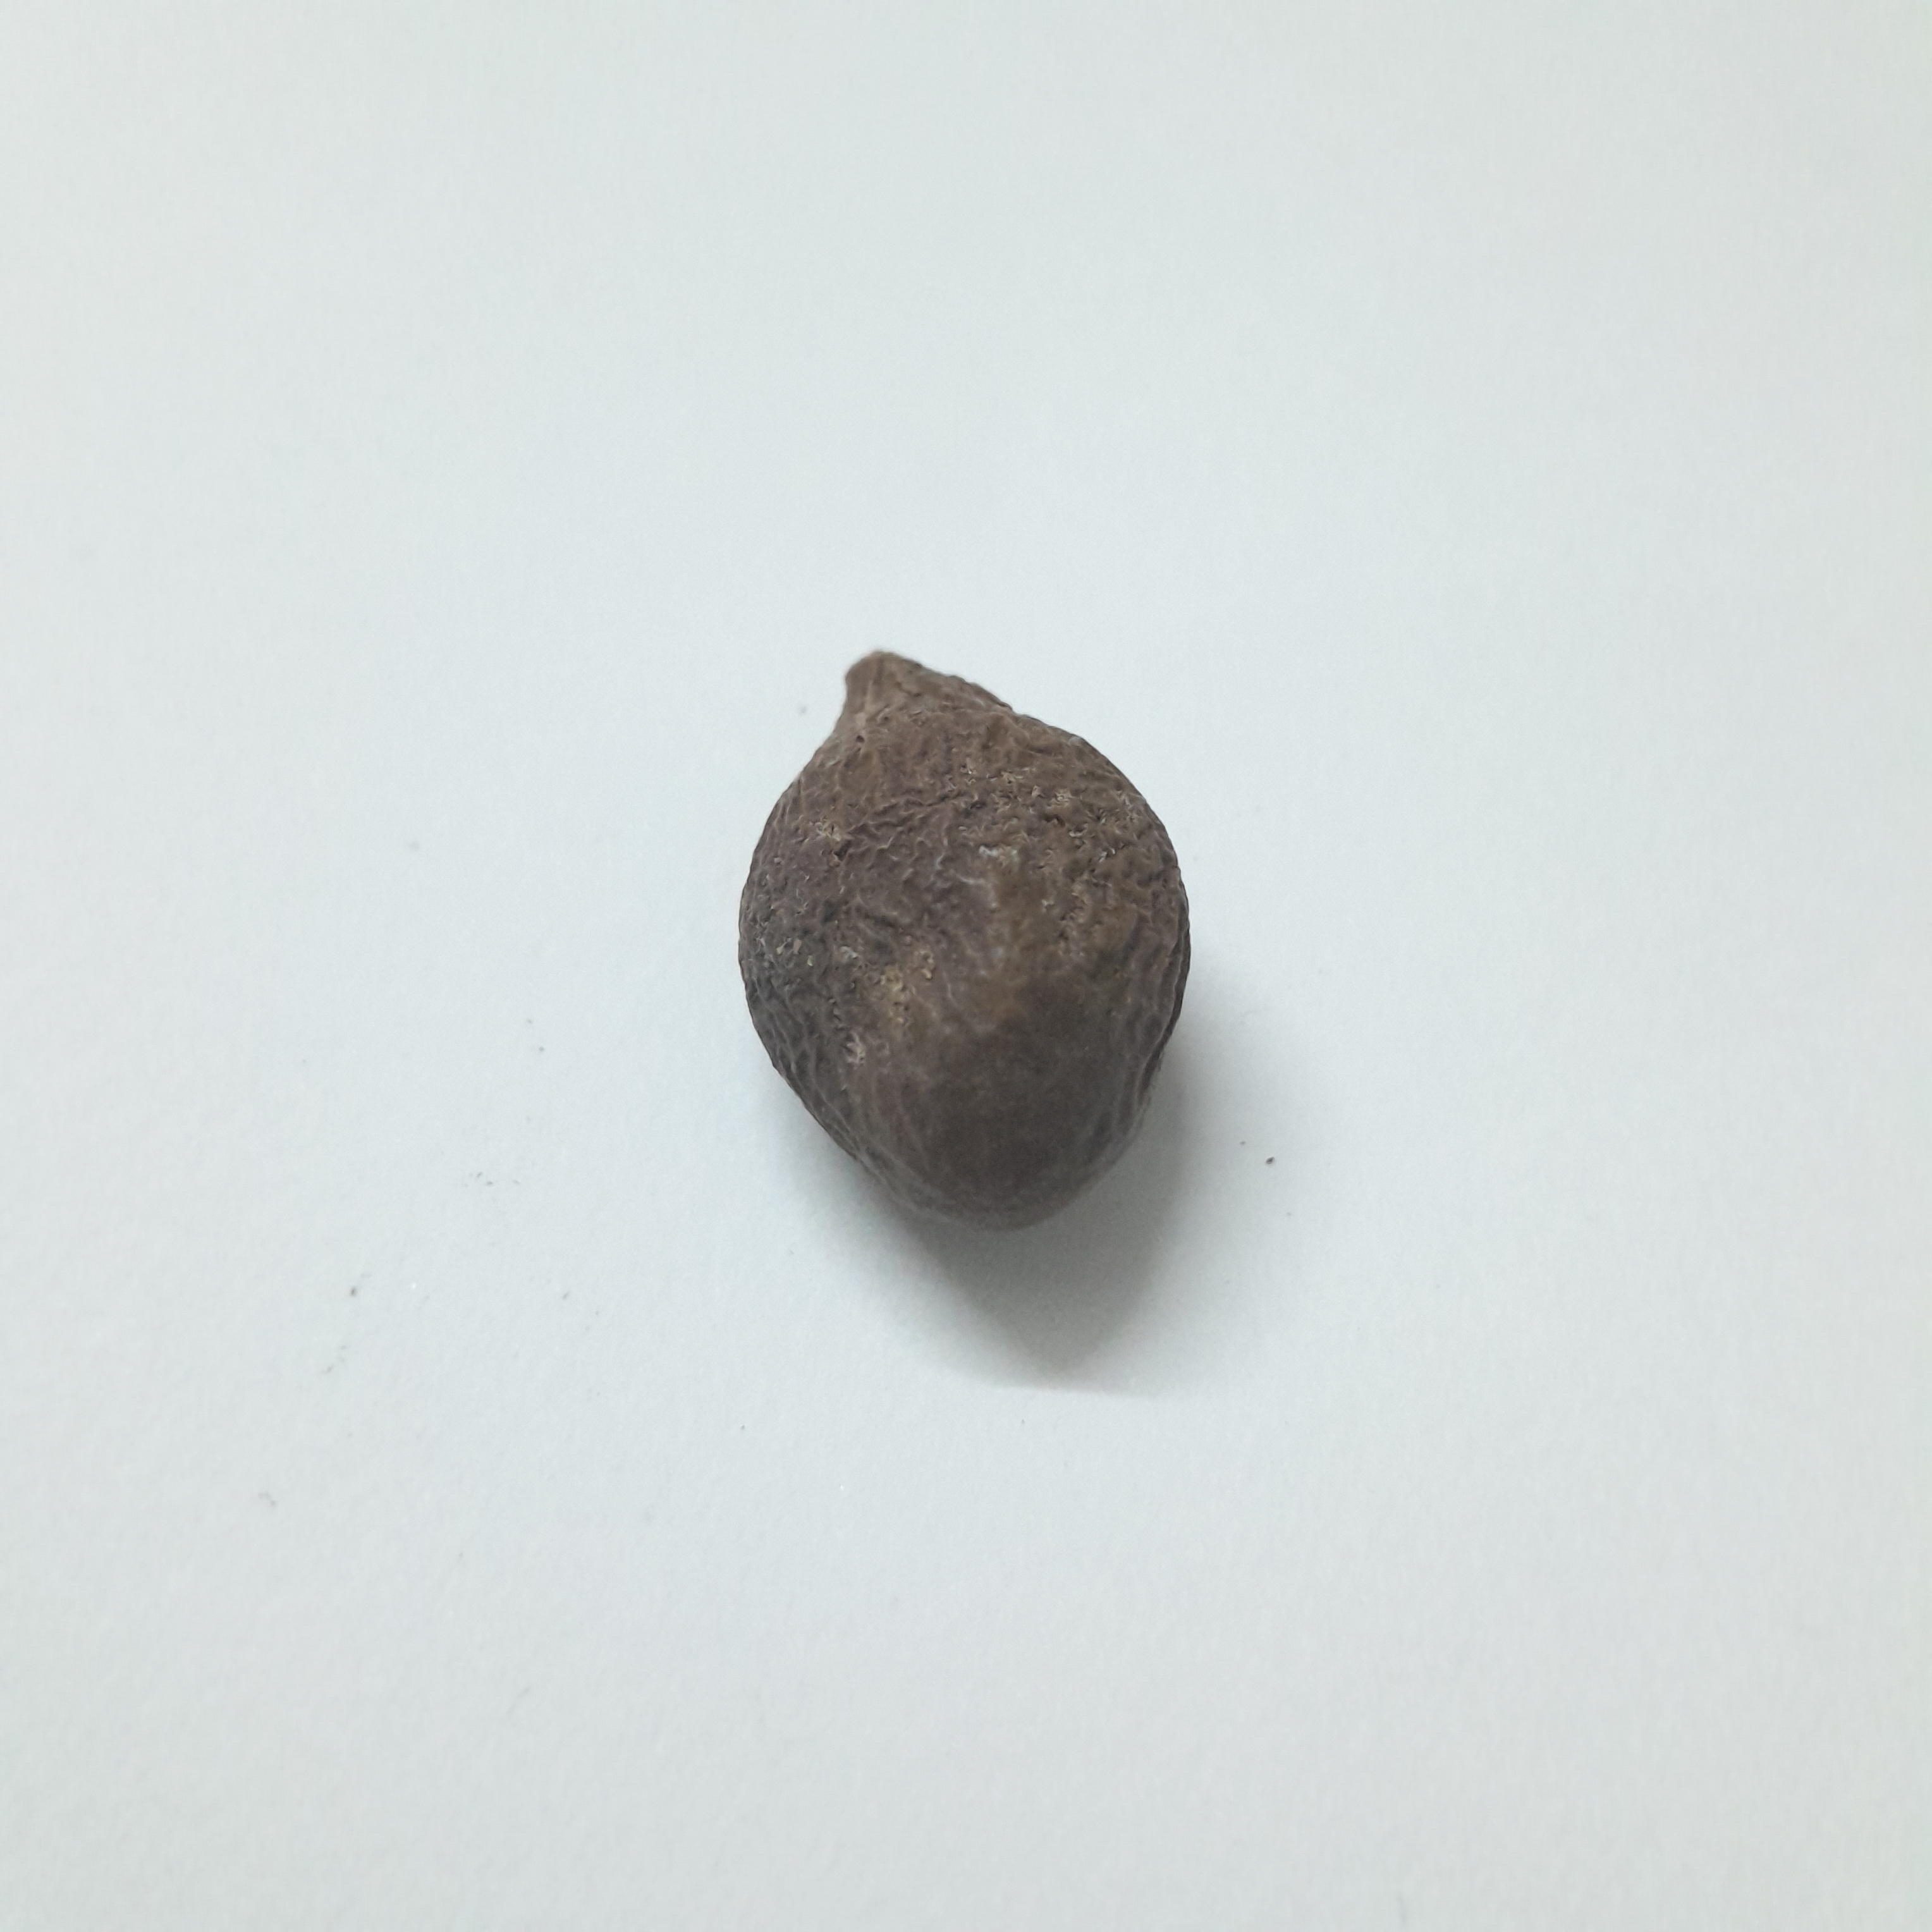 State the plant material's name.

niranjanphal
